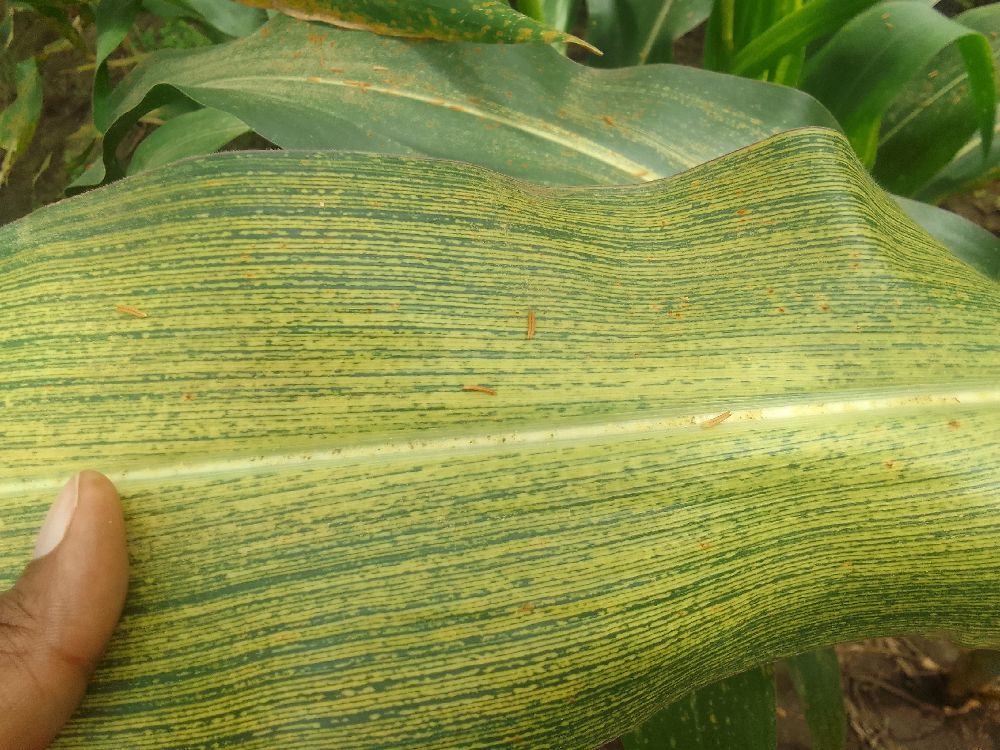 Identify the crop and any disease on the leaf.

maize, maize streak virus
